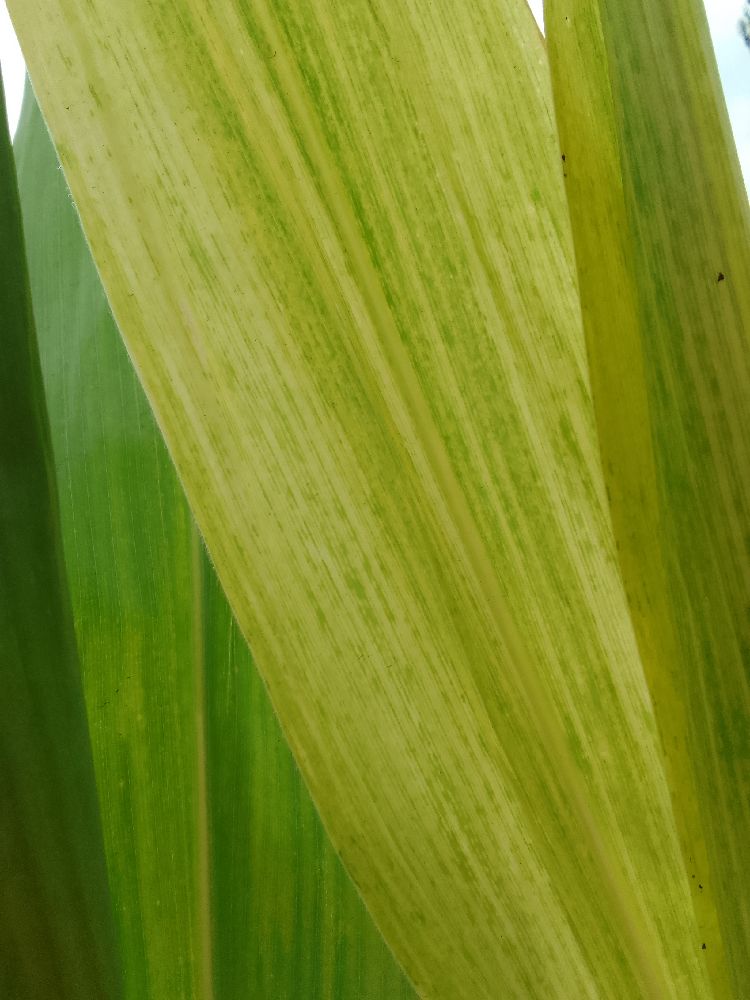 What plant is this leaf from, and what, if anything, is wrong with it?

maize, maize lethal necrosis
